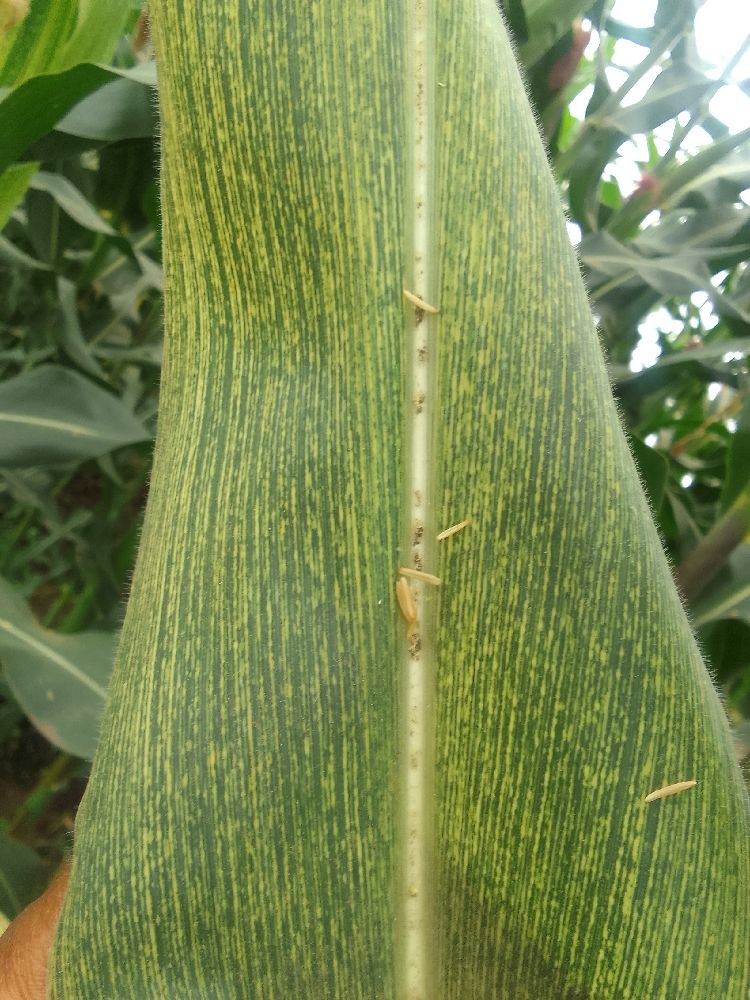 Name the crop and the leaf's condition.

maize, maize streak virus
